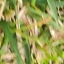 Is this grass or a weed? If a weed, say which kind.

grass
